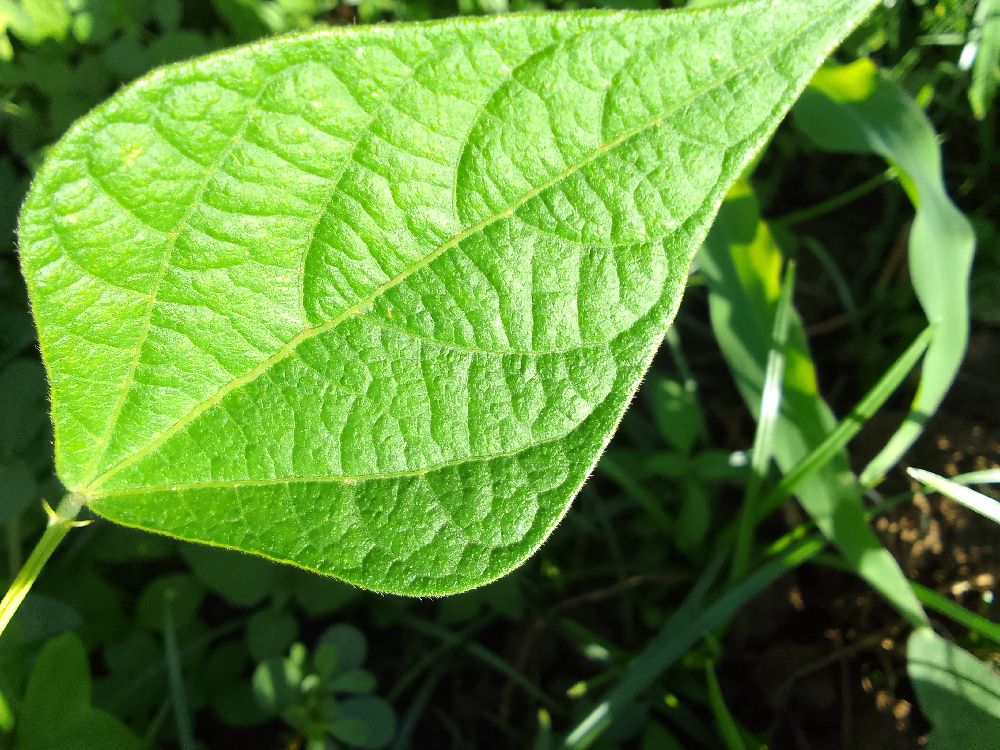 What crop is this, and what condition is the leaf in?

common bean, healthy
